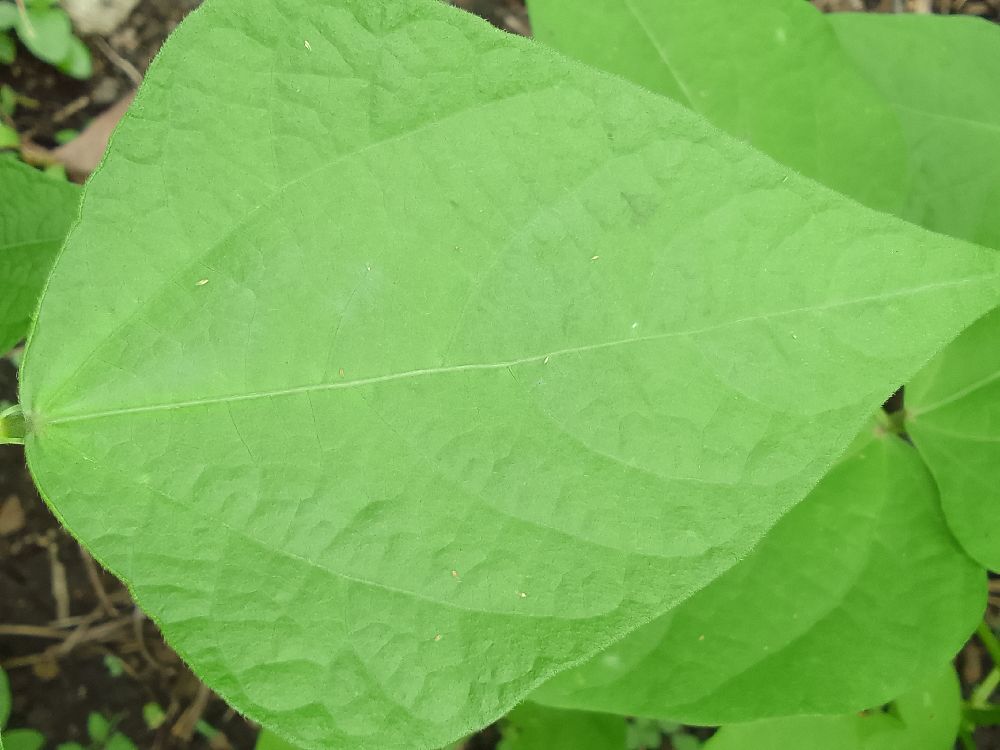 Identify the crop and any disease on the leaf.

common bean, healthy
